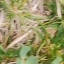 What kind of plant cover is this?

unstructured weed
